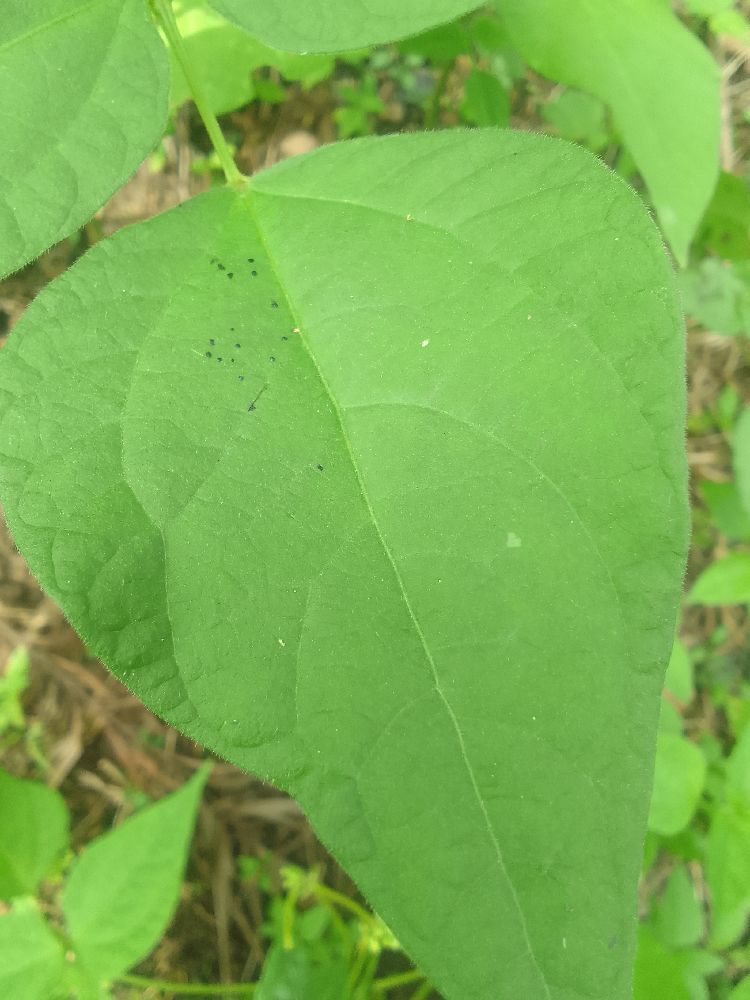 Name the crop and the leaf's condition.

common bean, healthy
